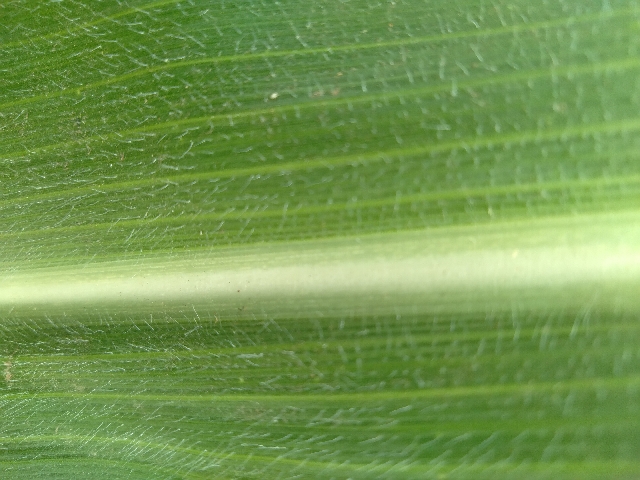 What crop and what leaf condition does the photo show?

maize, healthy
